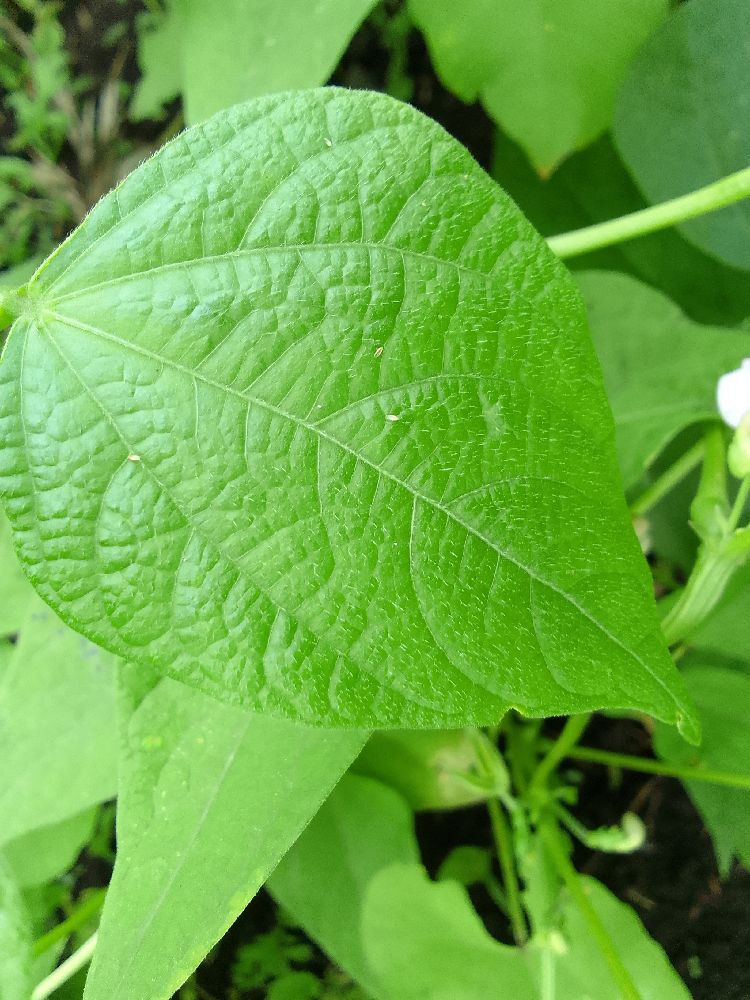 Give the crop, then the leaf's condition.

common bean, healthy
